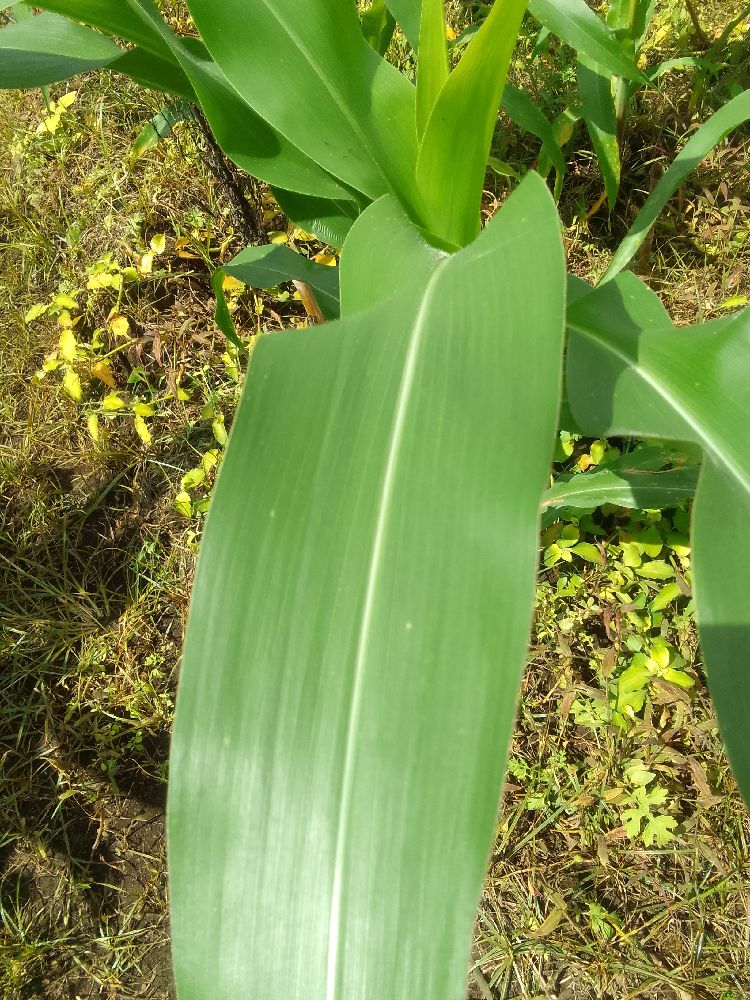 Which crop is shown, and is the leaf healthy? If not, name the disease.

maize, healthy
